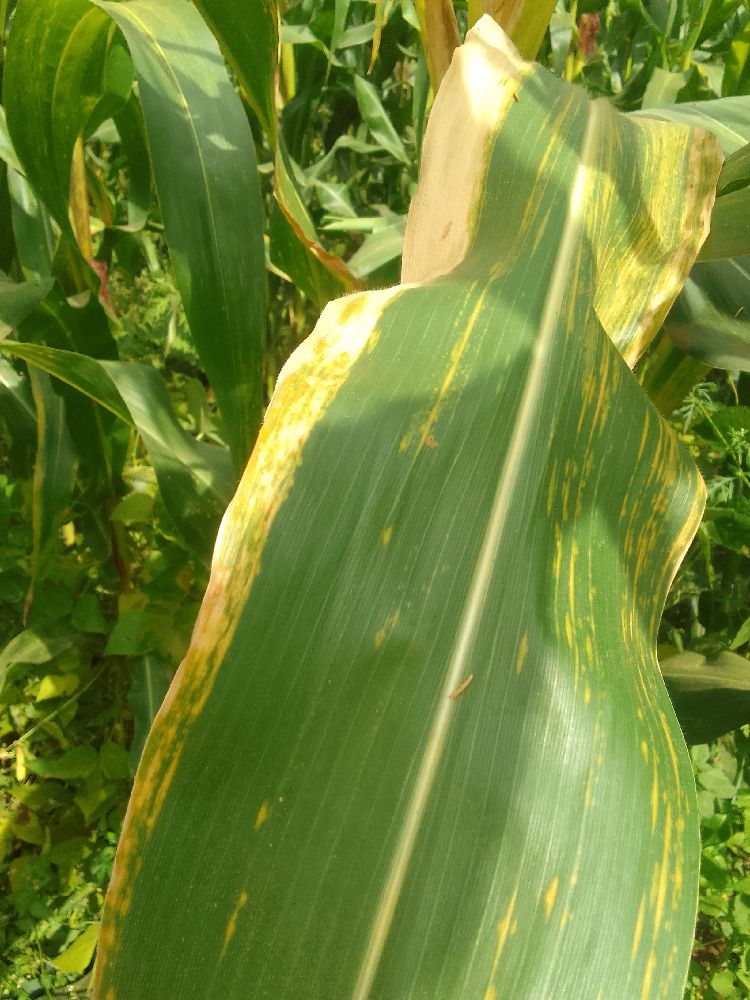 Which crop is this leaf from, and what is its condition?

maize, maize lethal necrosis
